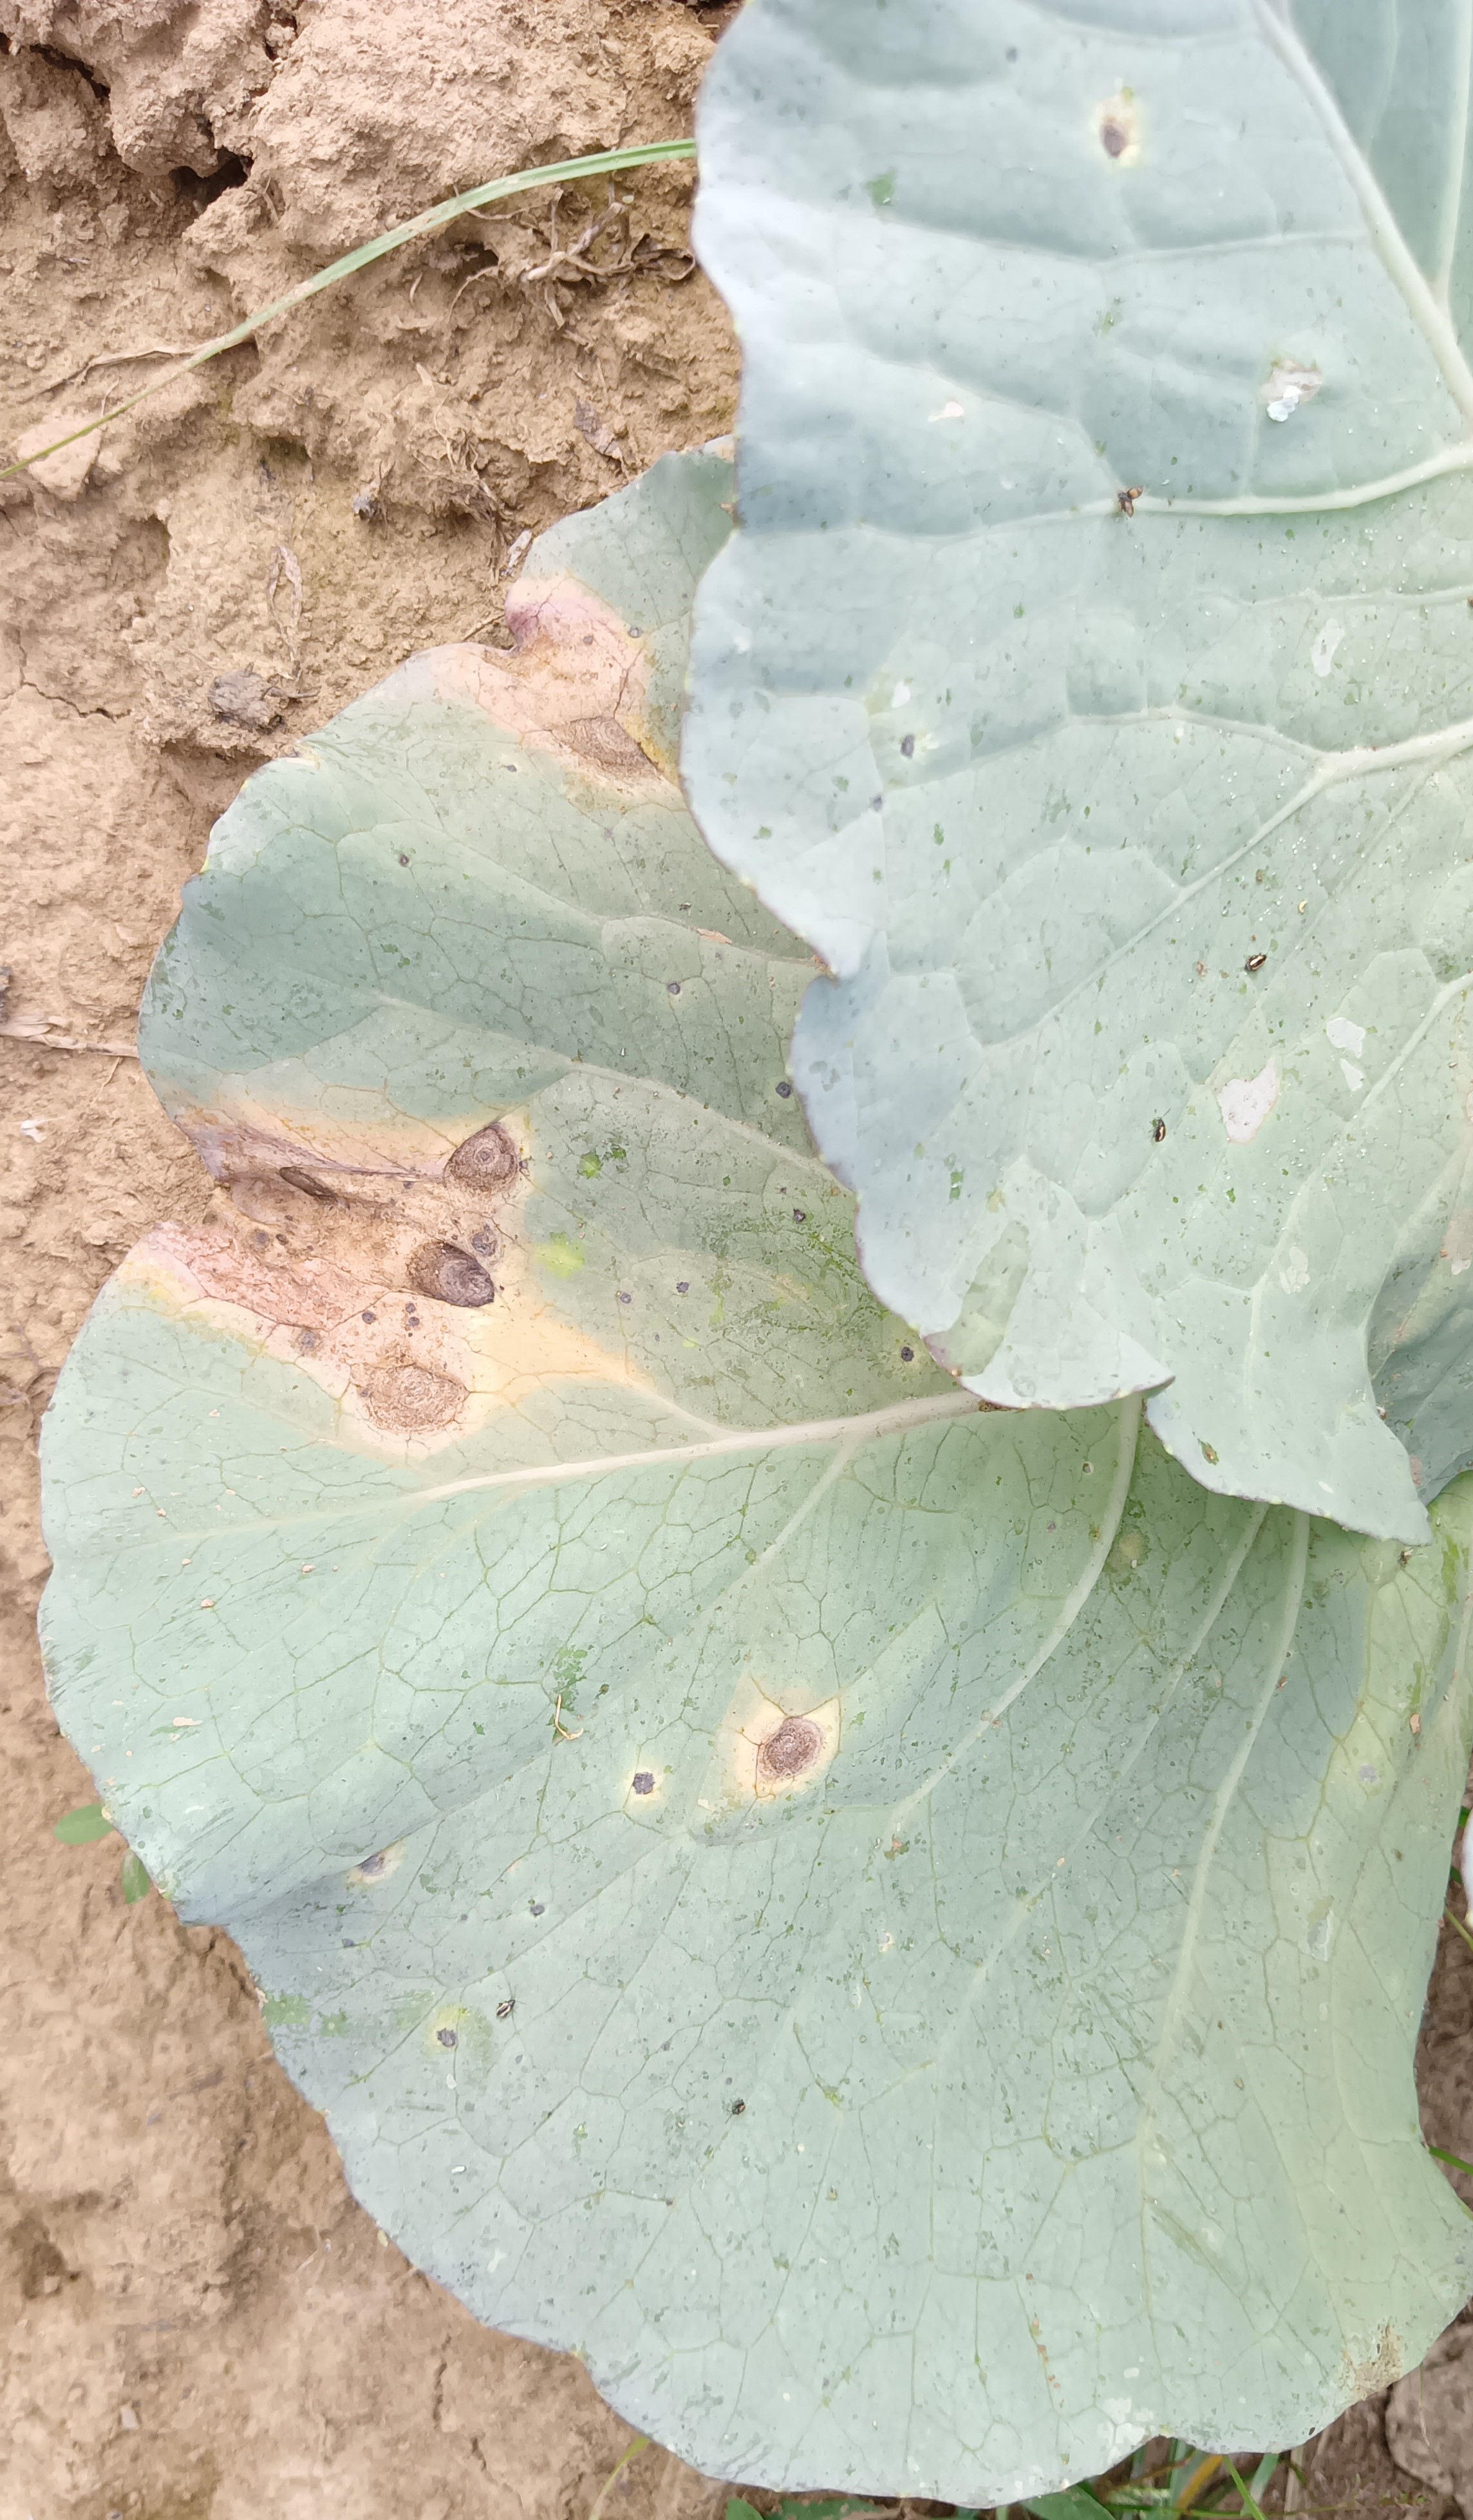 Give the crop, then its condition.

cabbage, alternaria
